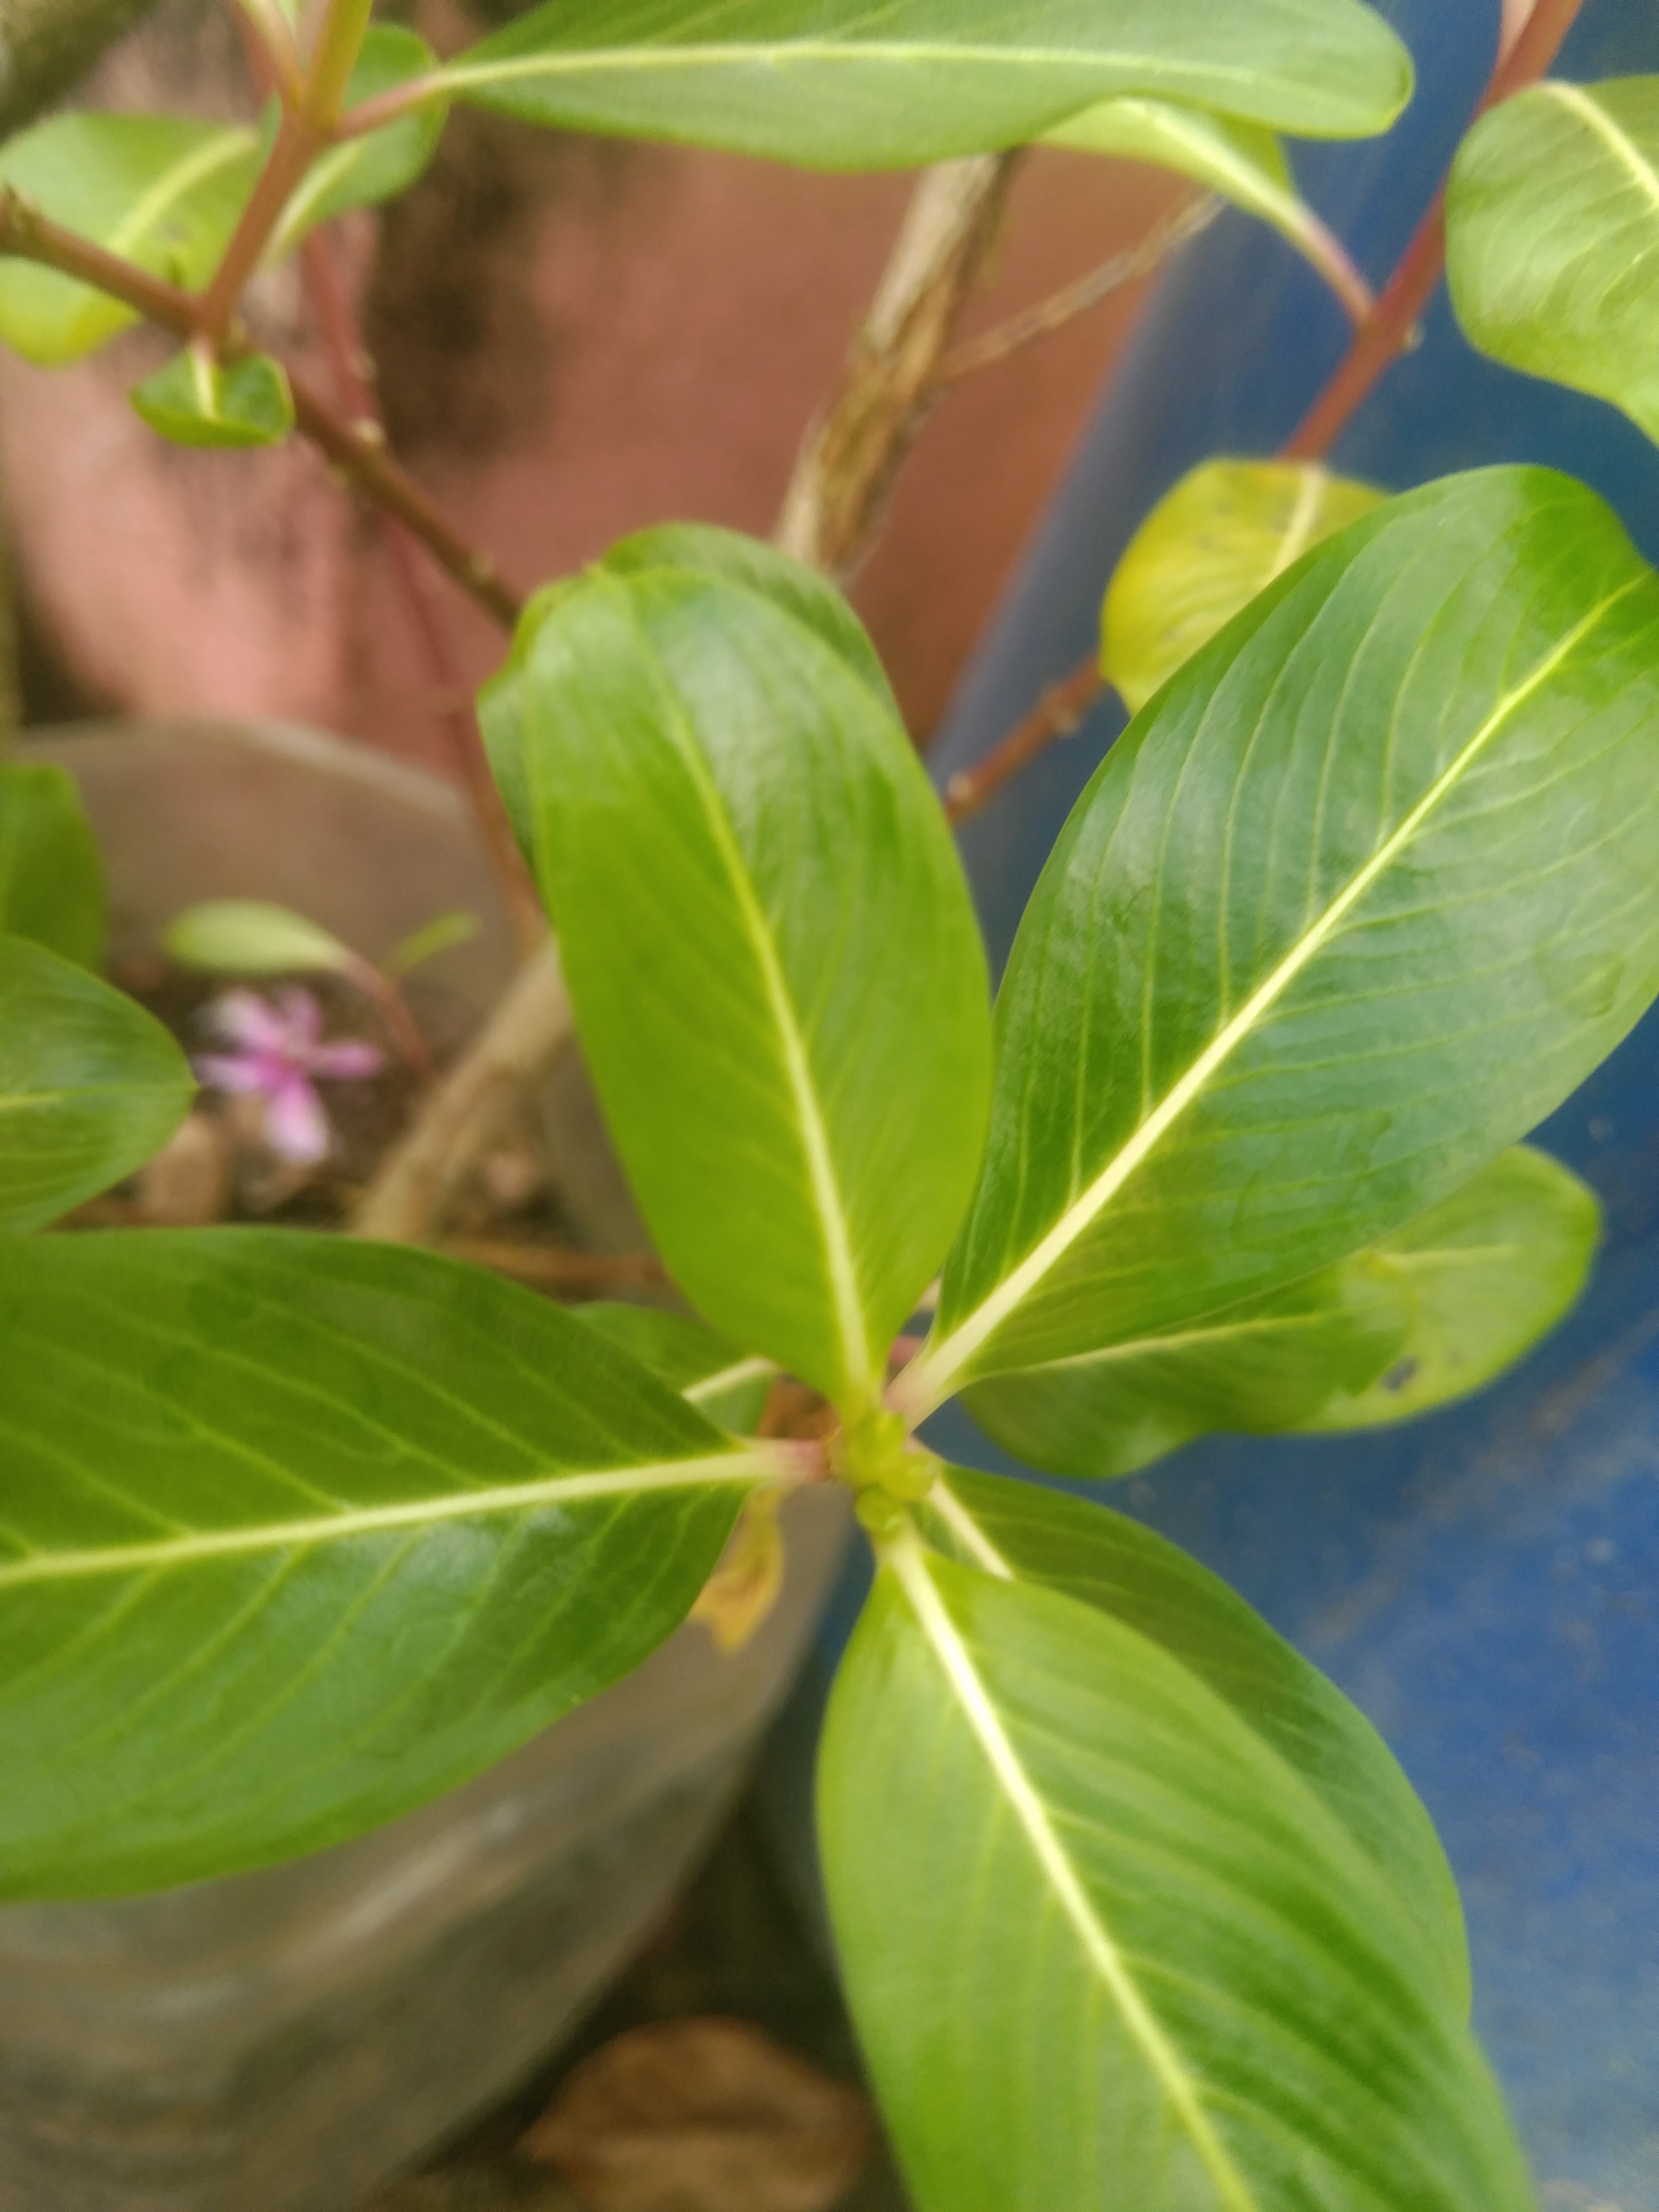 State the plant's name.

rose periwinkle
